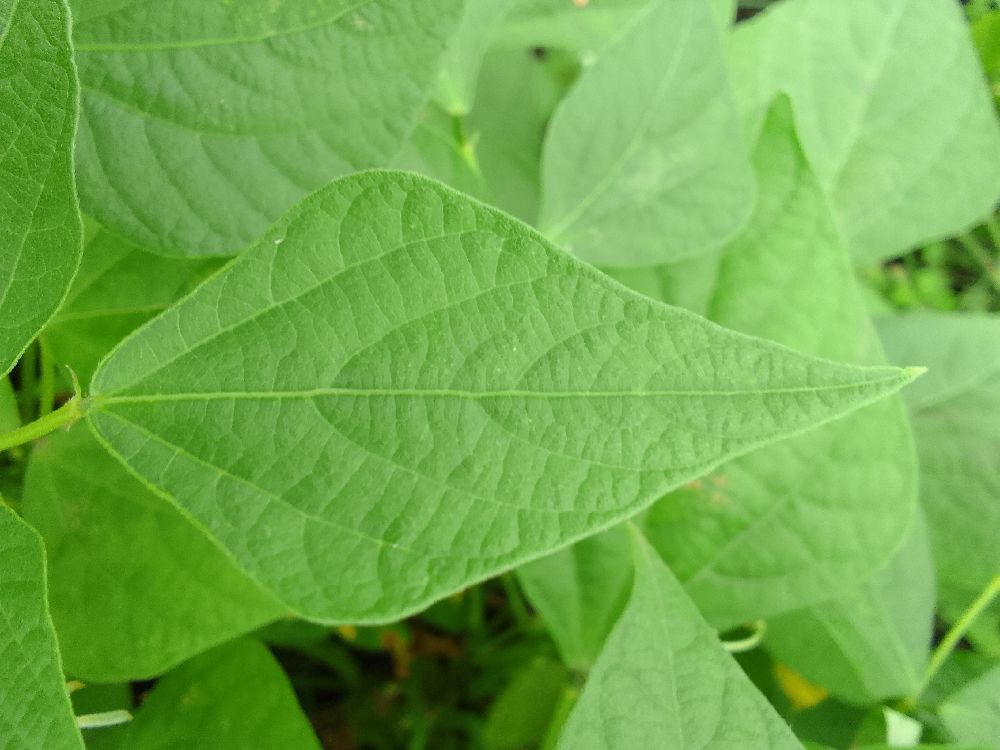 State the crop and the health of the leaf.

common bean, healthy
